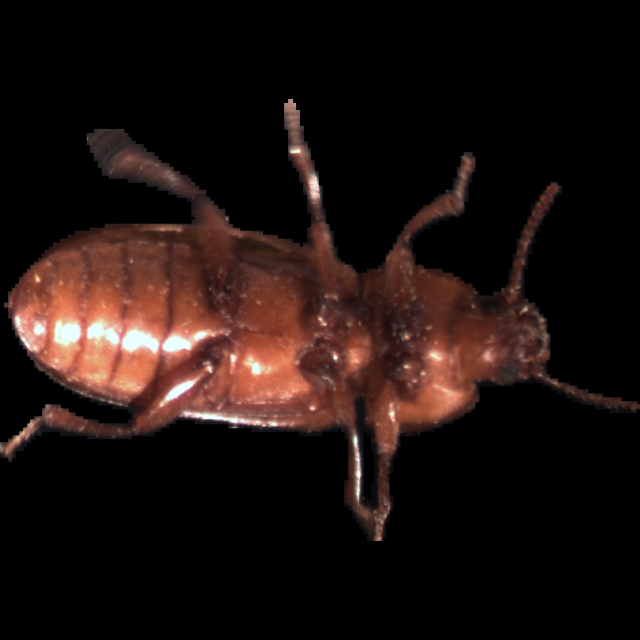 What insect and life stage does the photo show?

mealworm beetle
